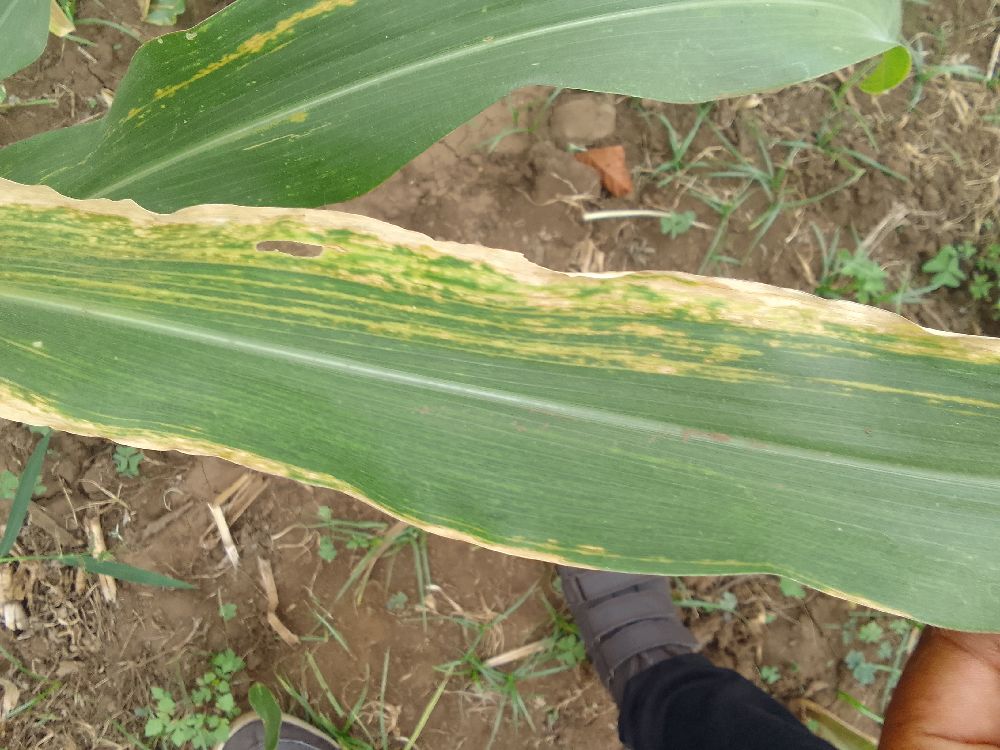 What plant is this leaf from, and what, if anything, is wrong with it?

maize, maize lethal necrosis
